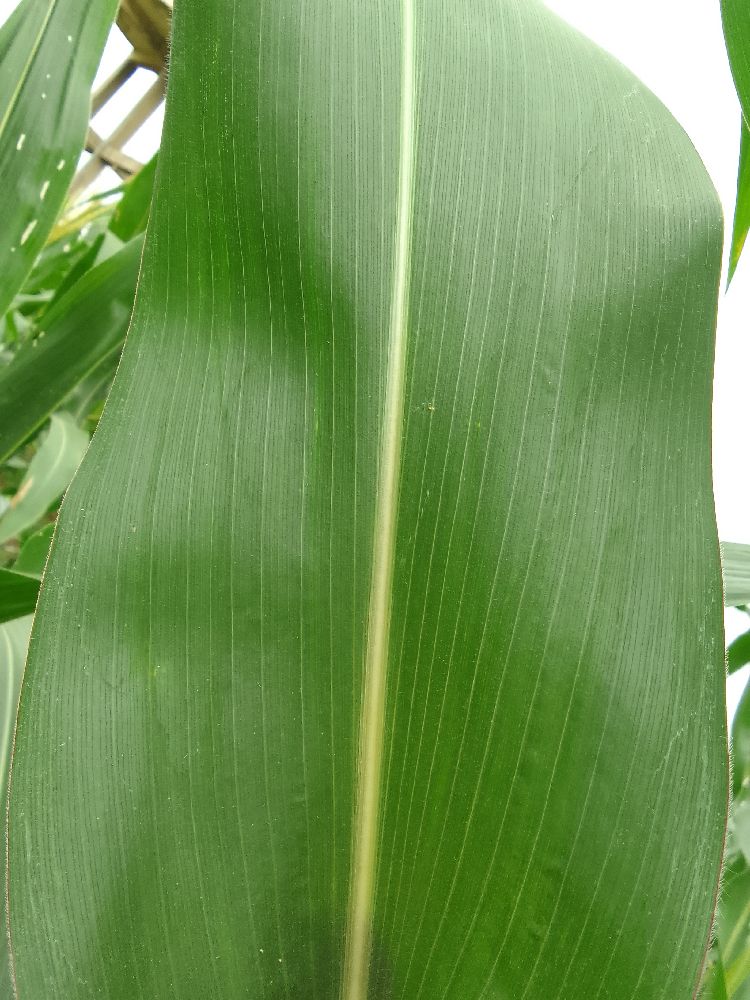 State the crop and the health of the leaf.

maize, healthy
